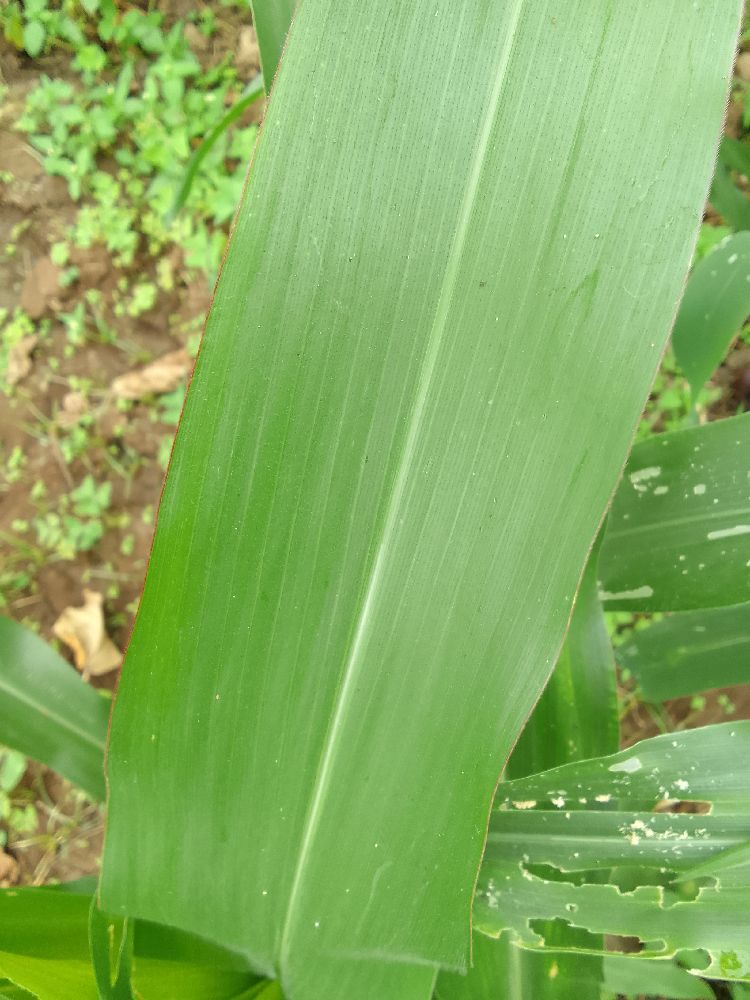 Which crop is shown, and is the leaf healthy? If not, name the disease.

maize, healthy
